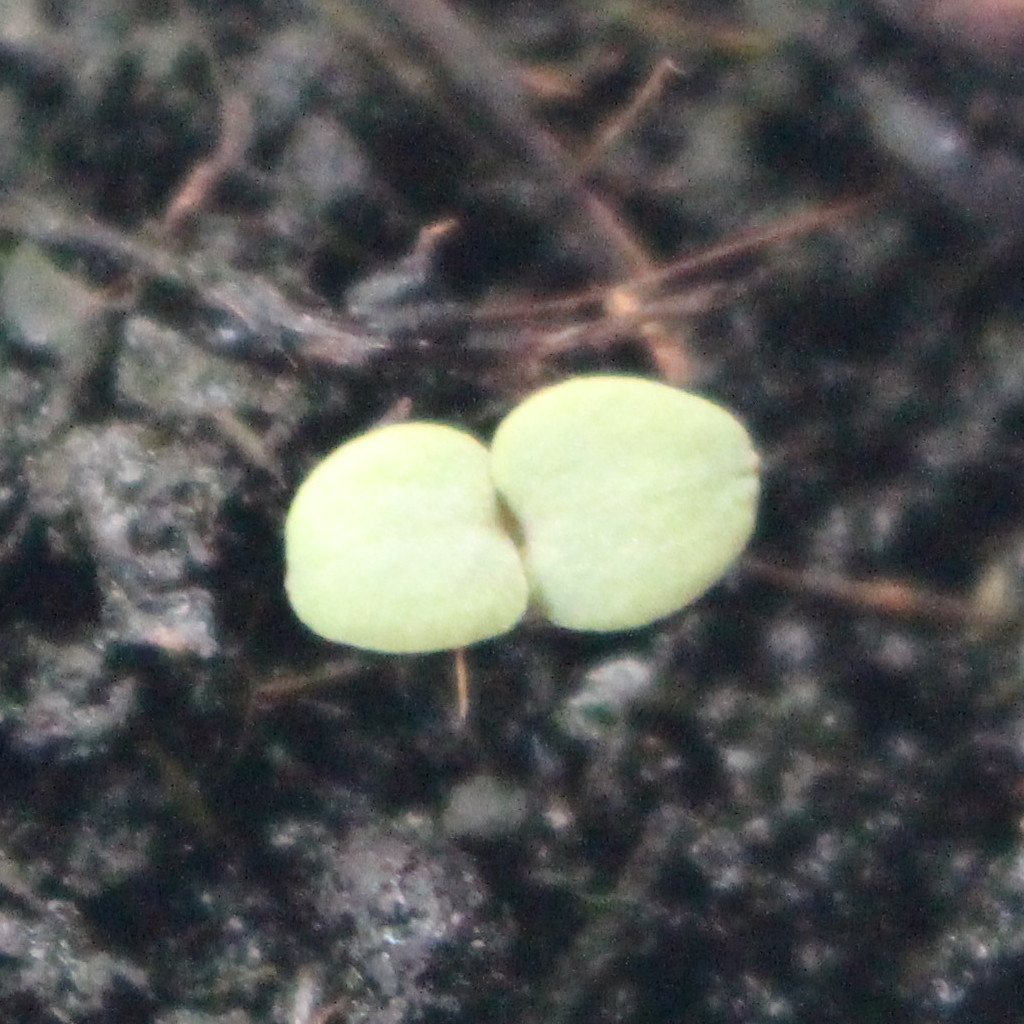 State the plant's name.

Veronica persica
